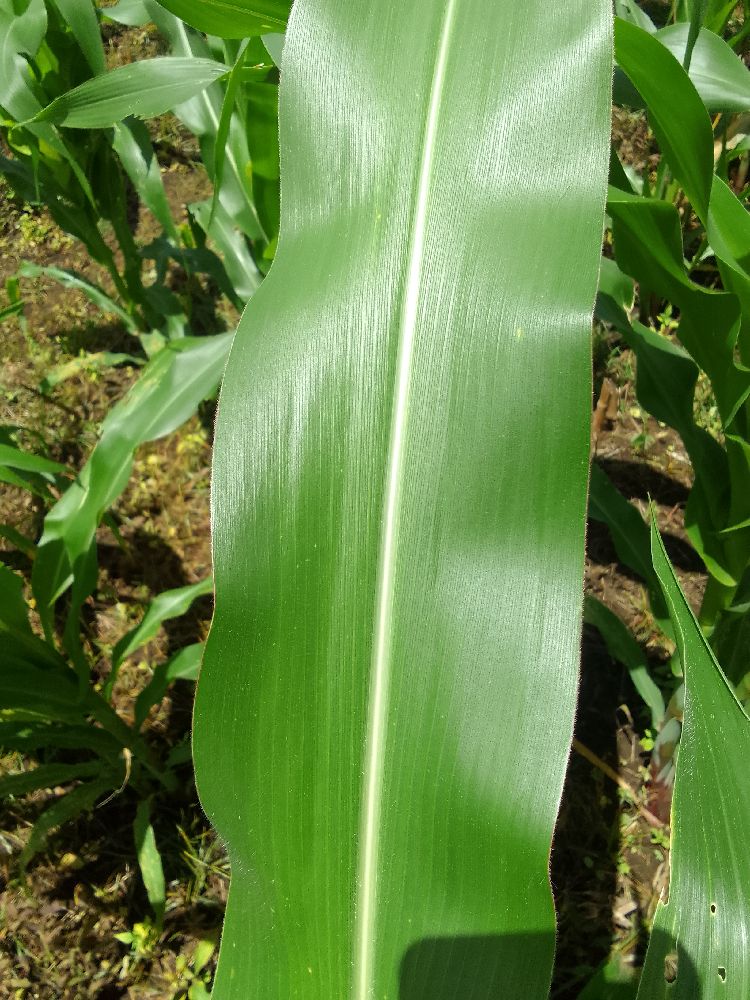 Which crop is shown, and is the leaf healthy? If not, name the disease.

maize, healthy
